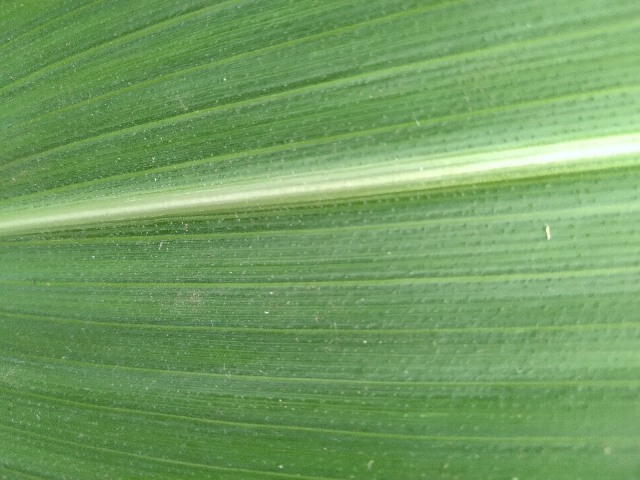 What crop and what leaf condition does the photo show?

maize, healthy
